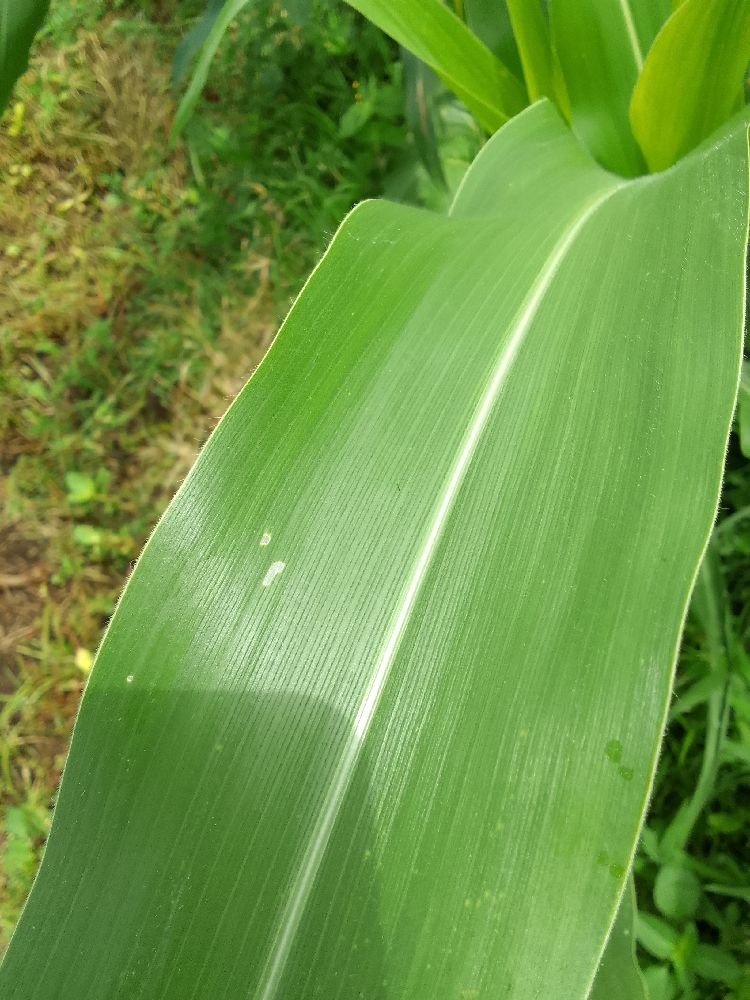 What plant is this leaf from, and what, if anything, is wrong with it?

maize, healthy
